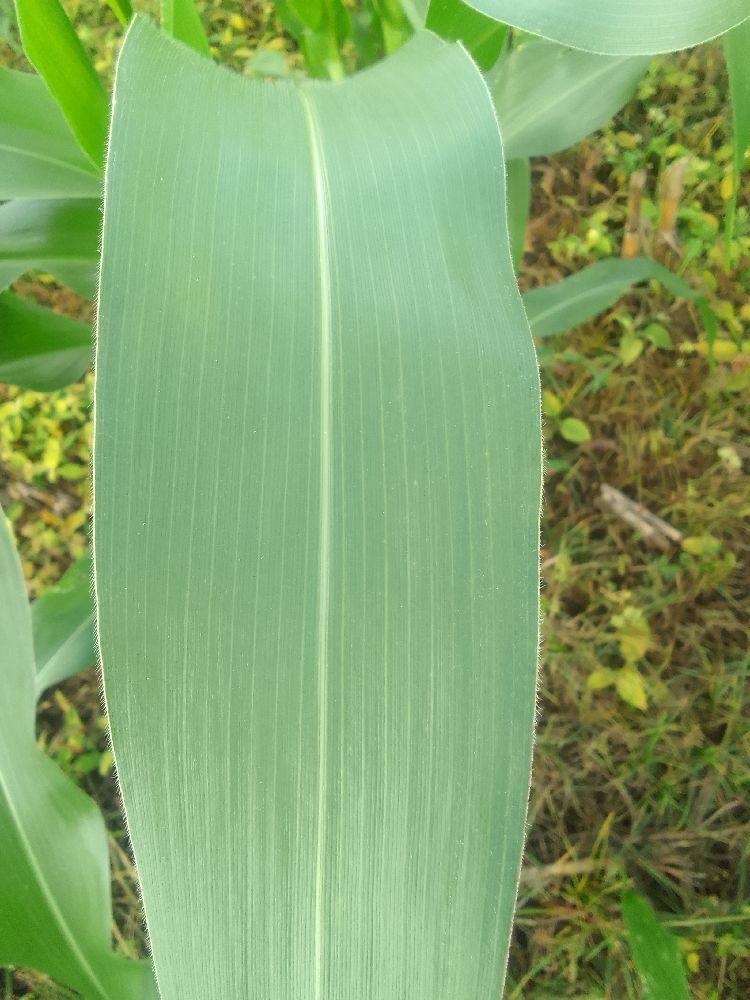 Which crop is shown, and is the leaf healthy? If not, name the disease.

maize, healthy
